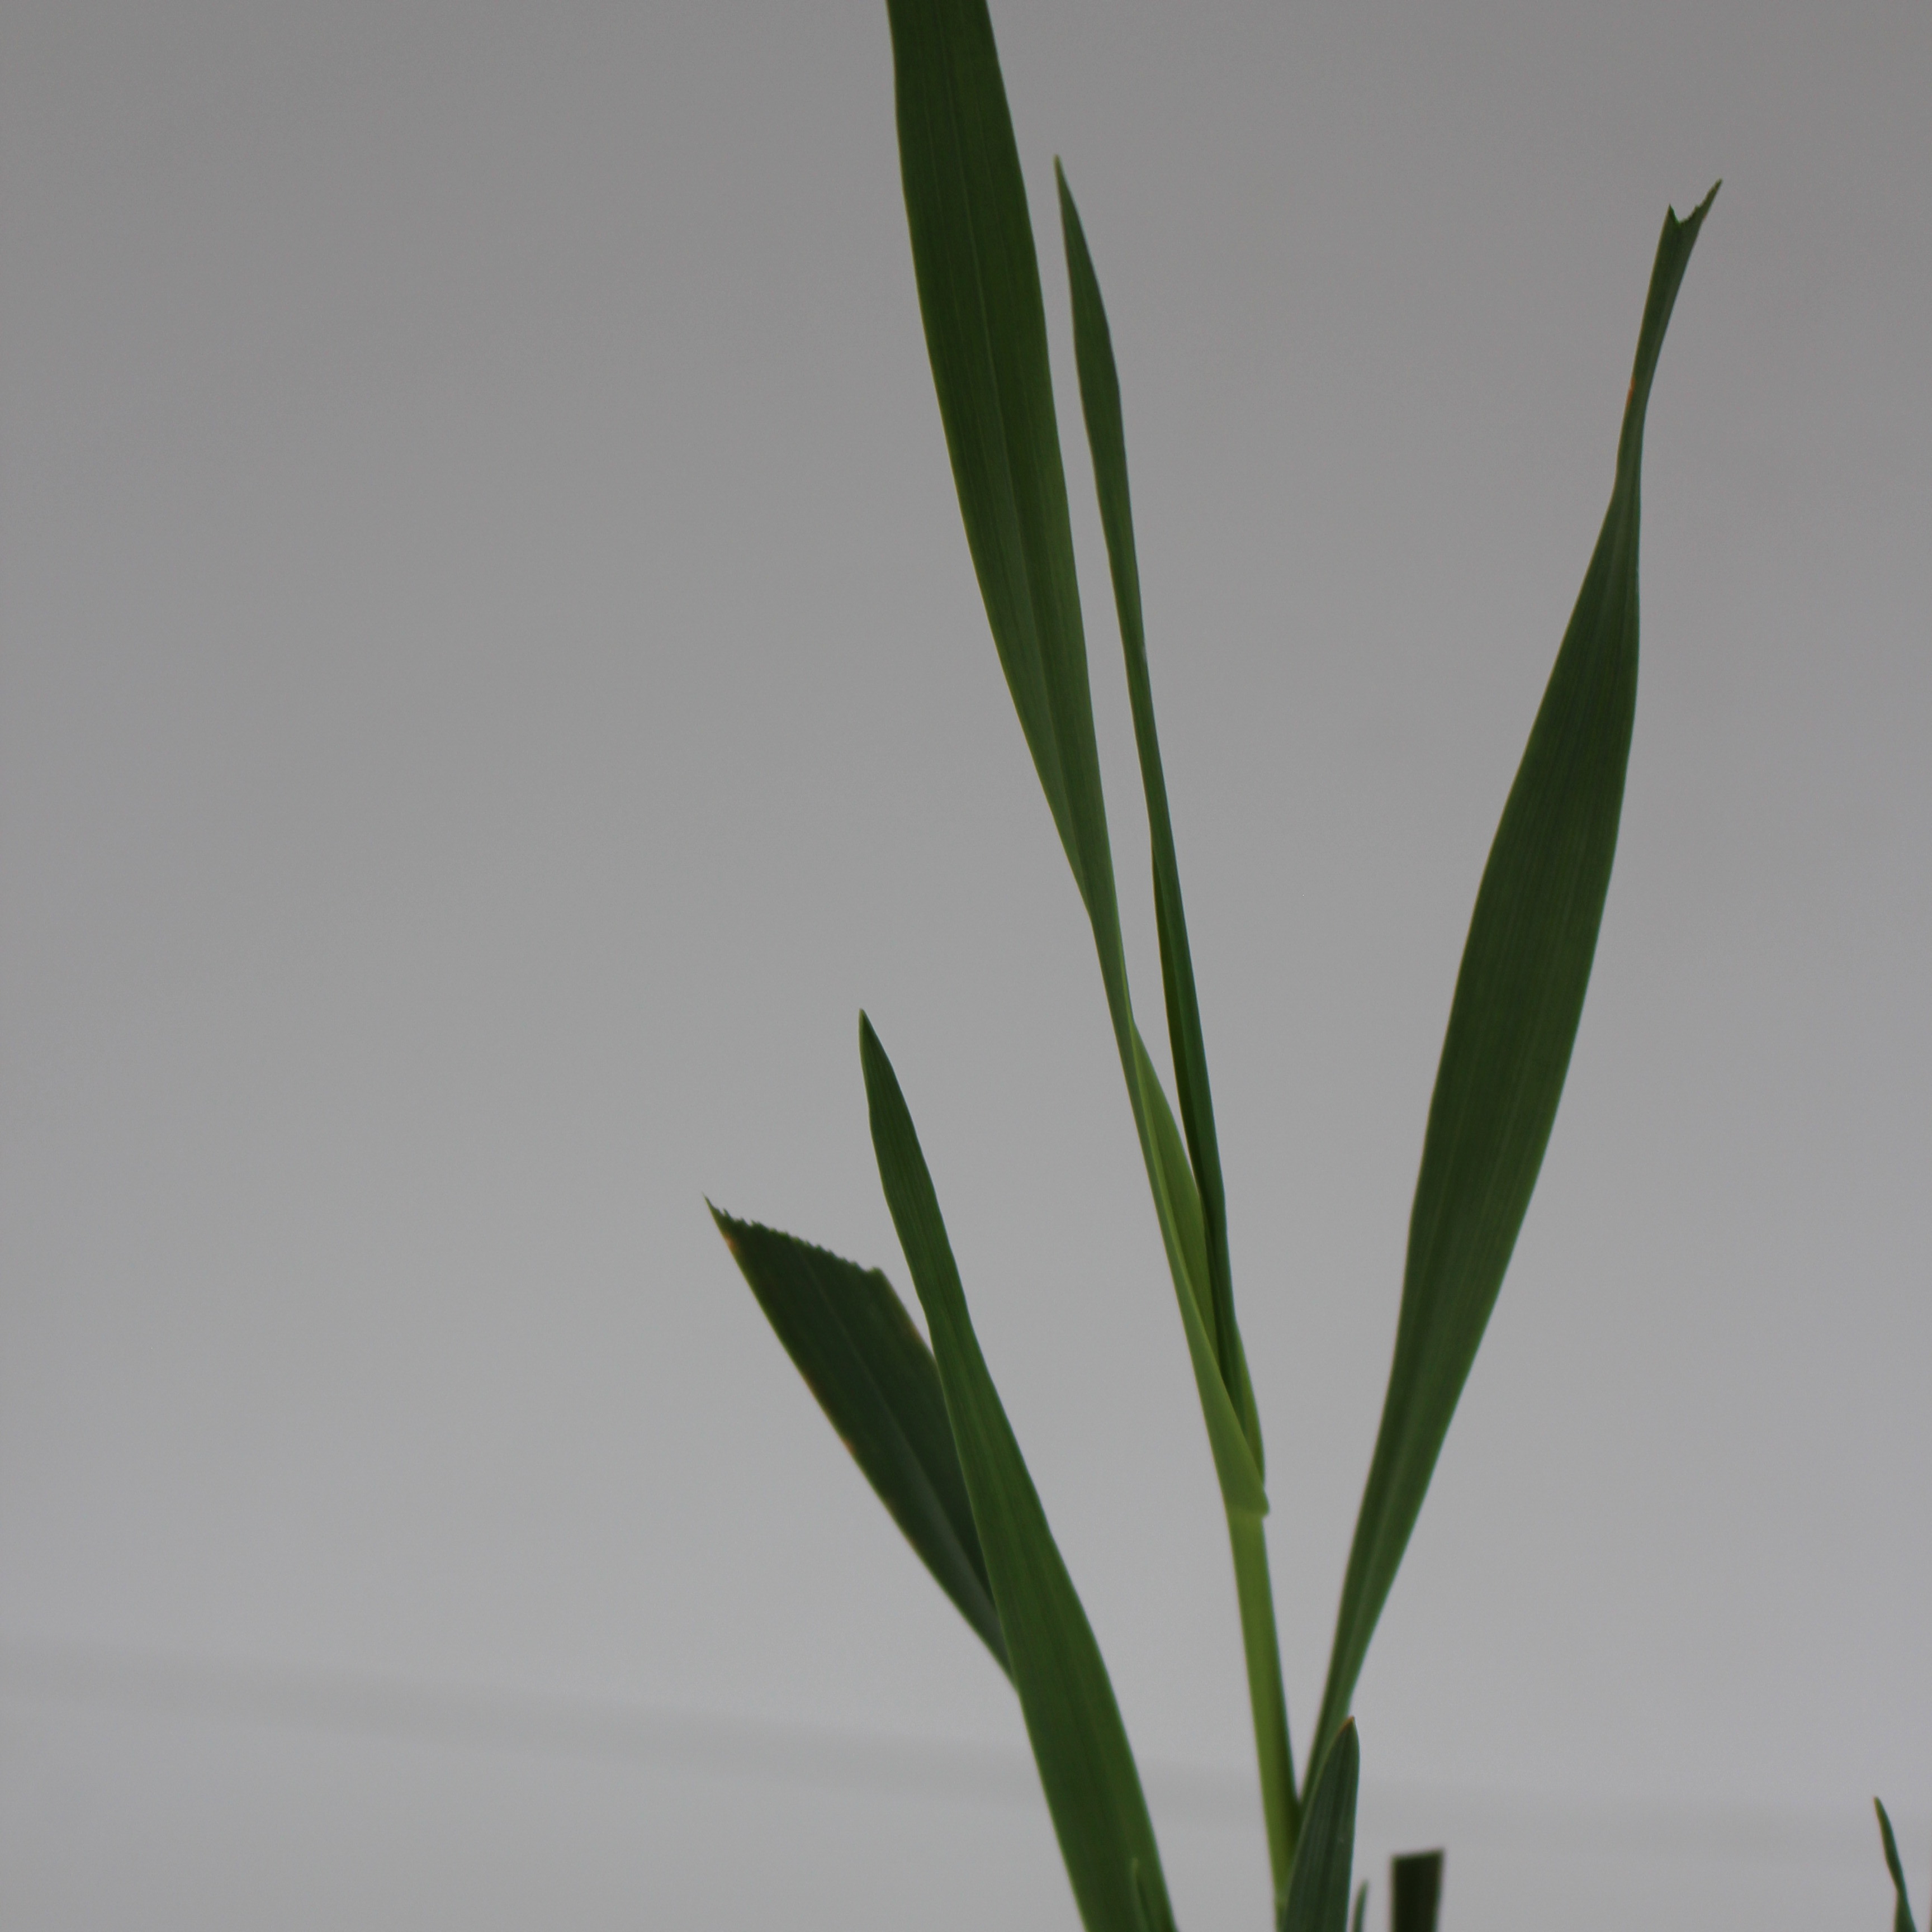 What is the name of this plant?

Avena sterilis
